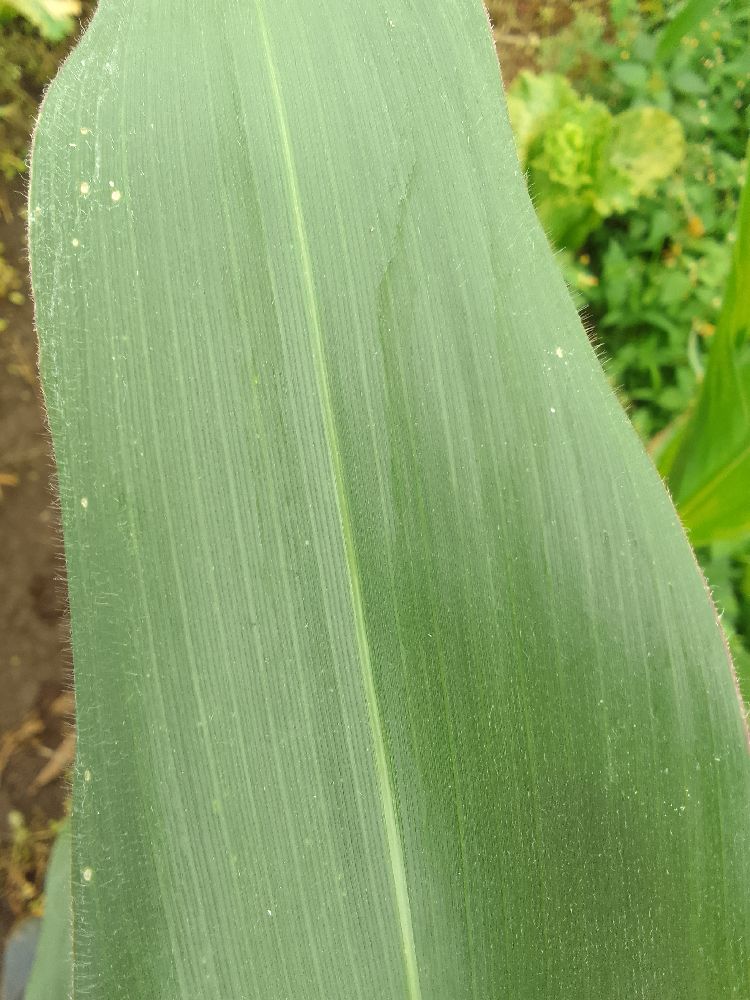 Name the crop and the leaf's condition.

maize, healthy
